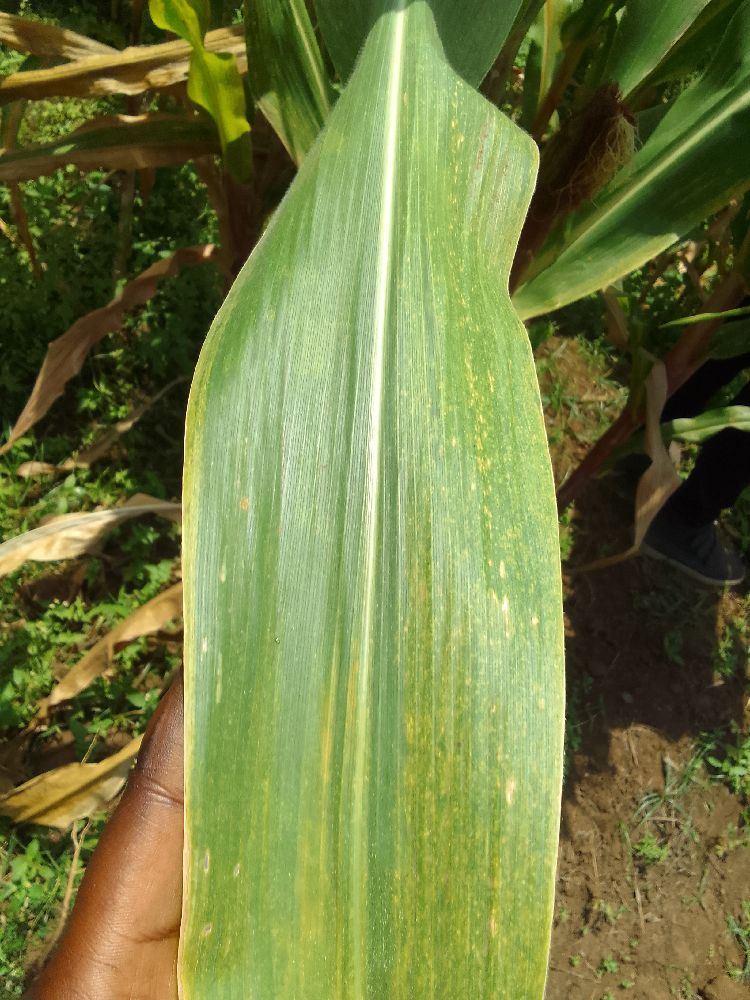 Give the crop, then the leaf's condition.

maize, maize lethal necrosis
